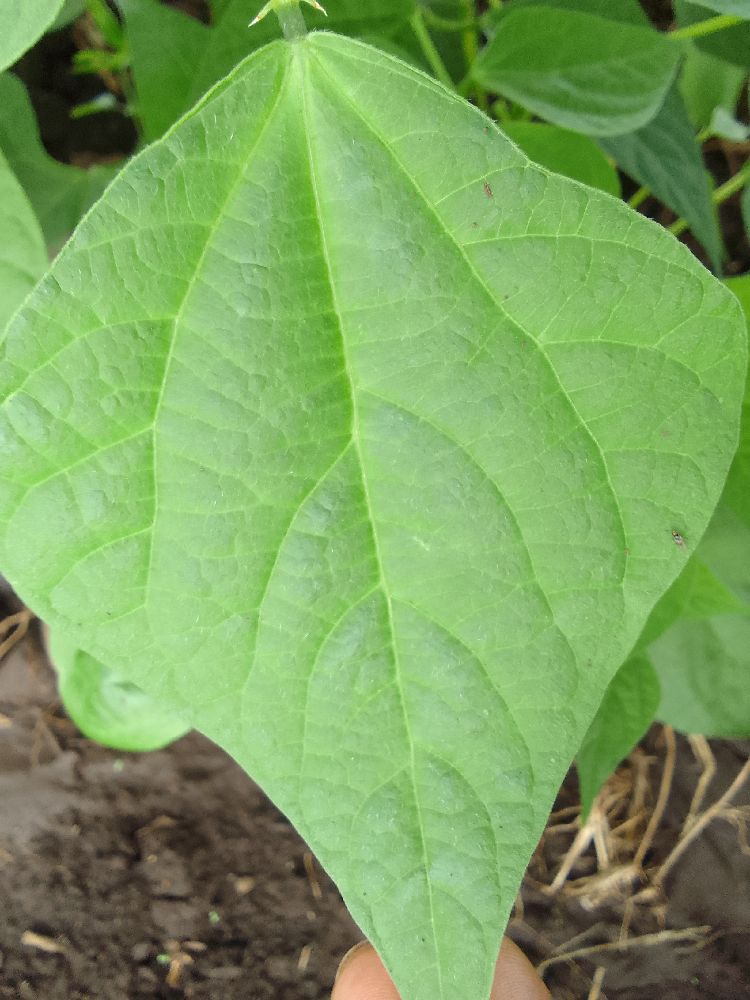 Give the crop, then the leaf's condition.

common bean, healthy
